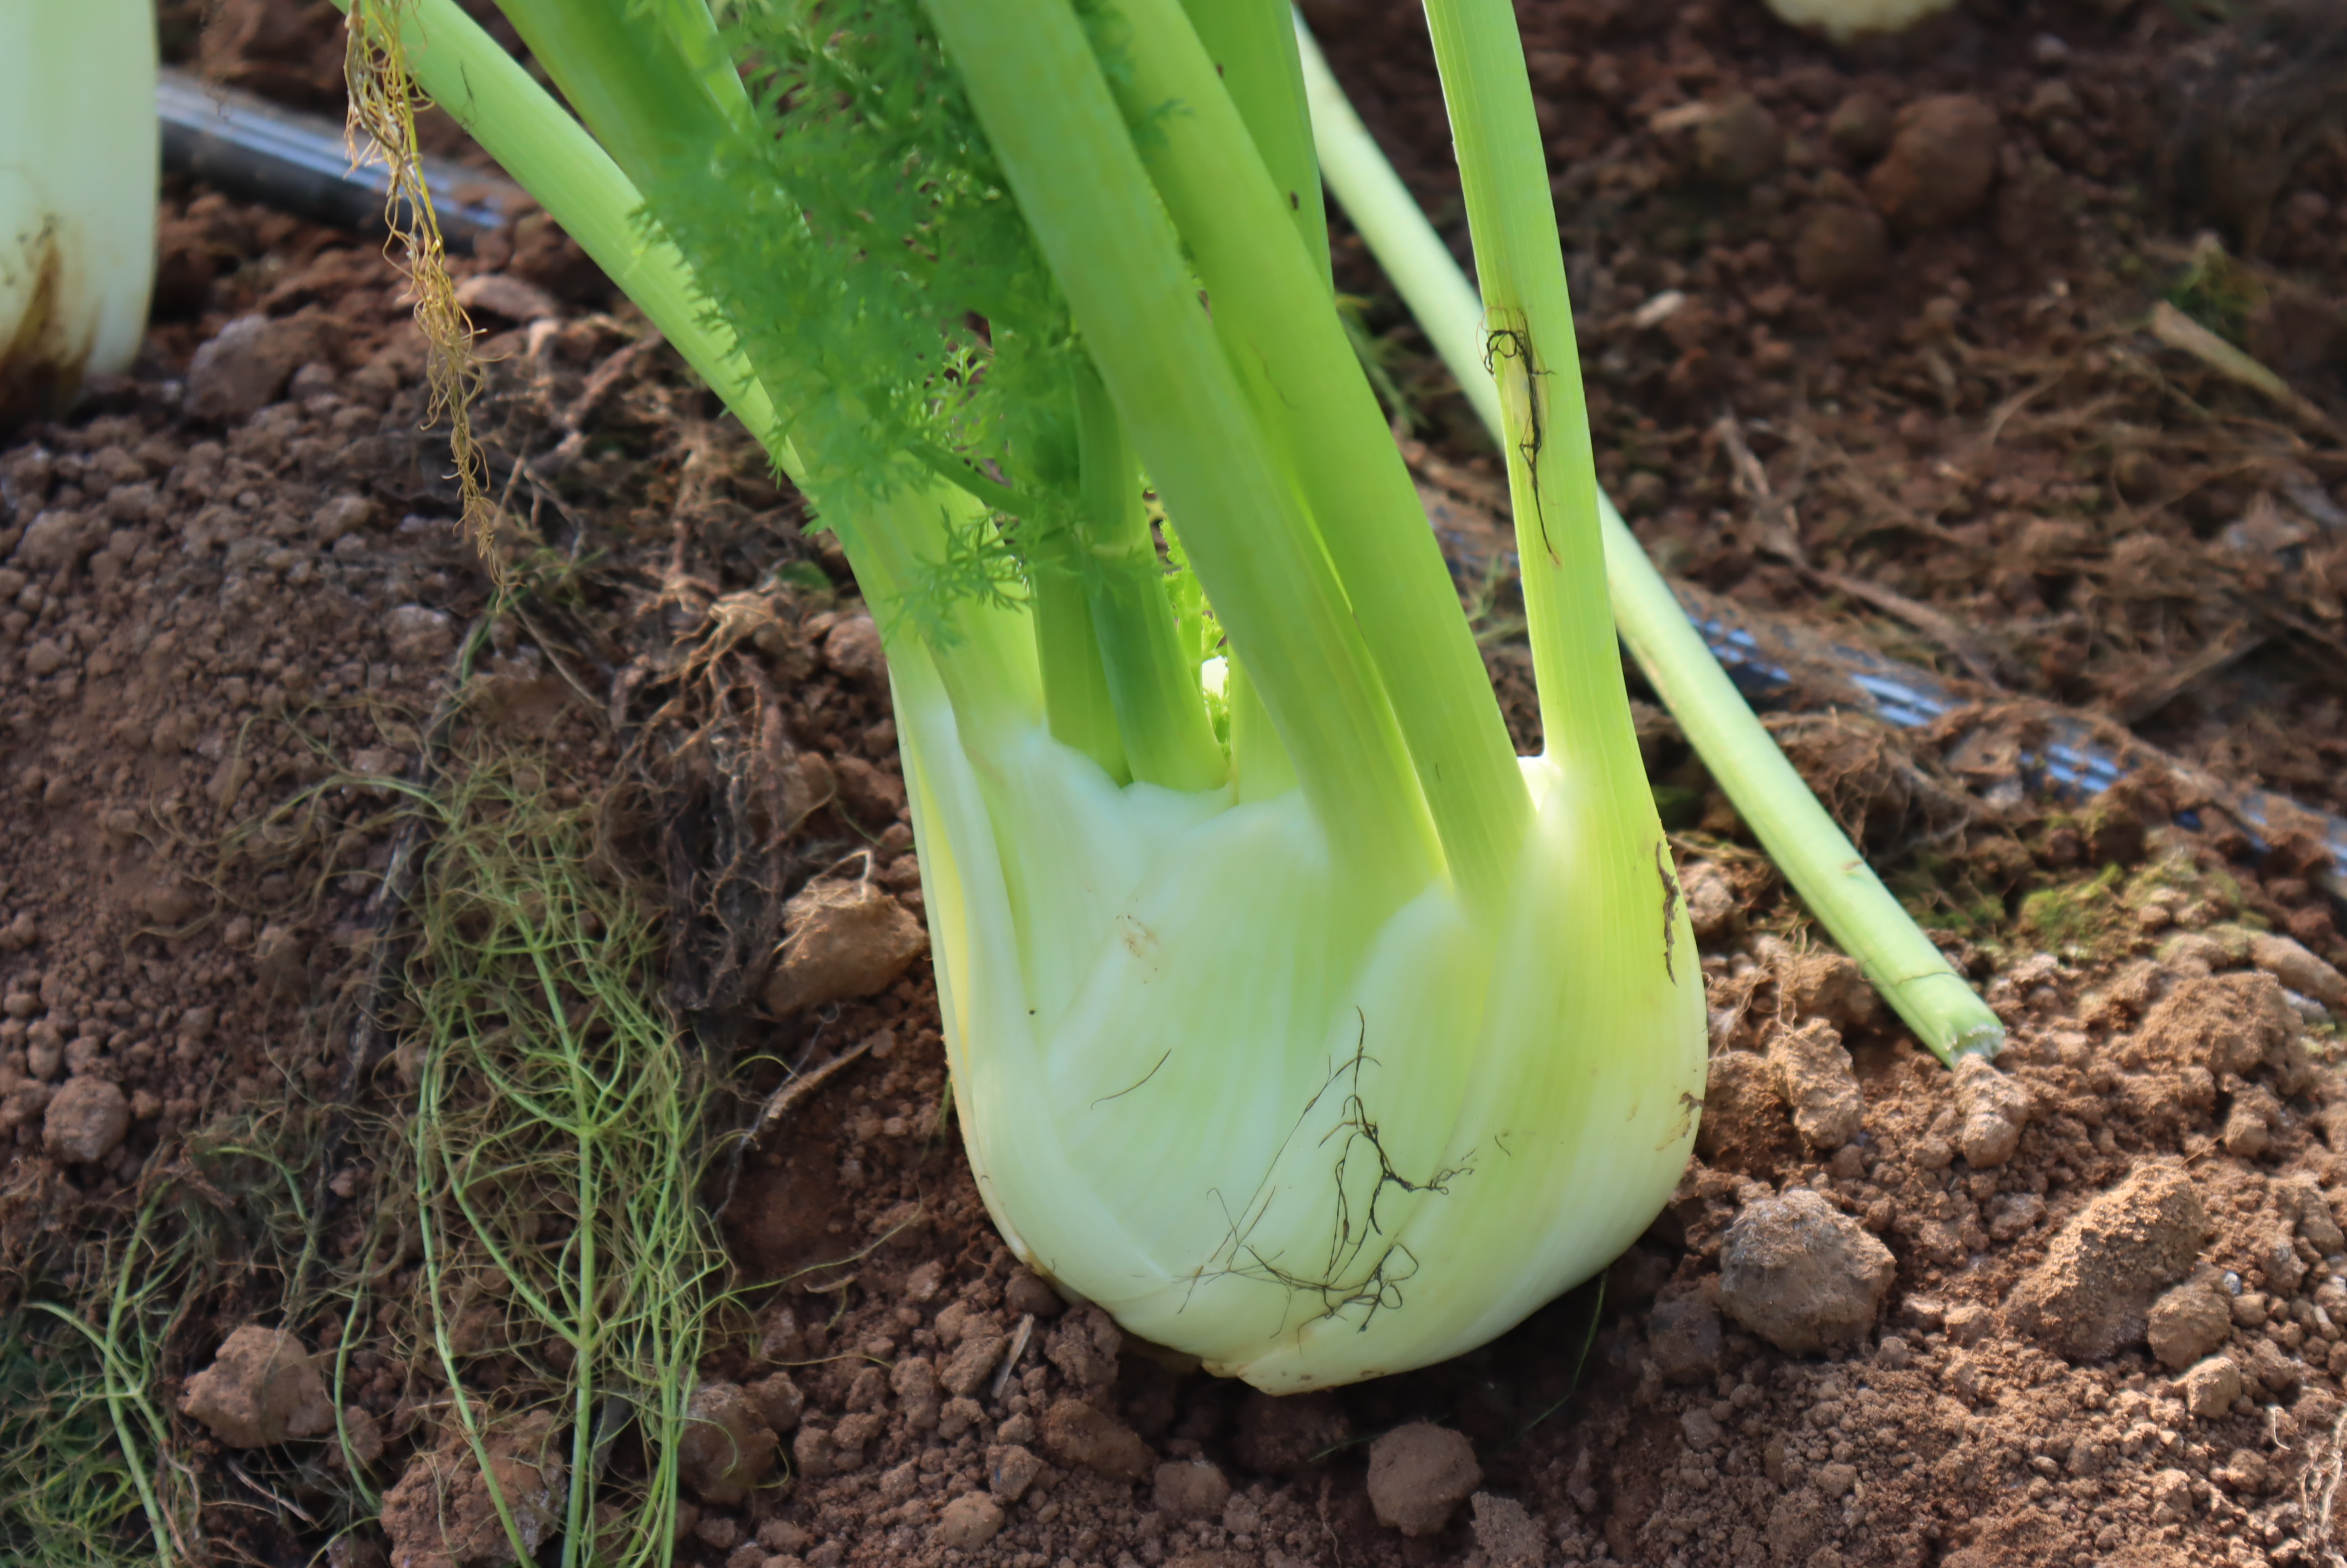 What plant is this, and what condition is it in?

fennel, healthy
